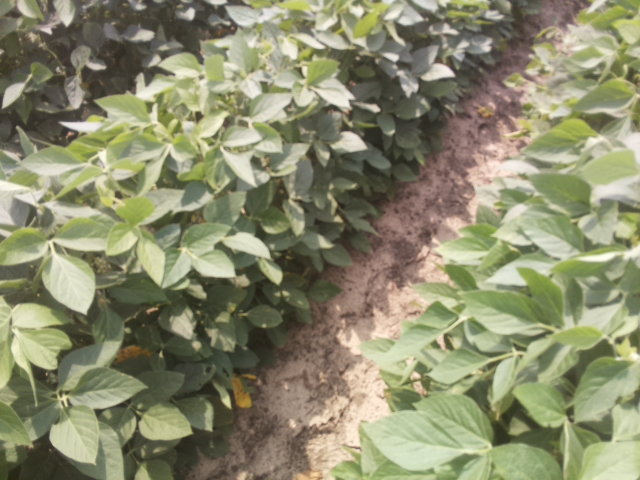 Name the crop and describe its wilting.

soybean, leaves with no wilting
